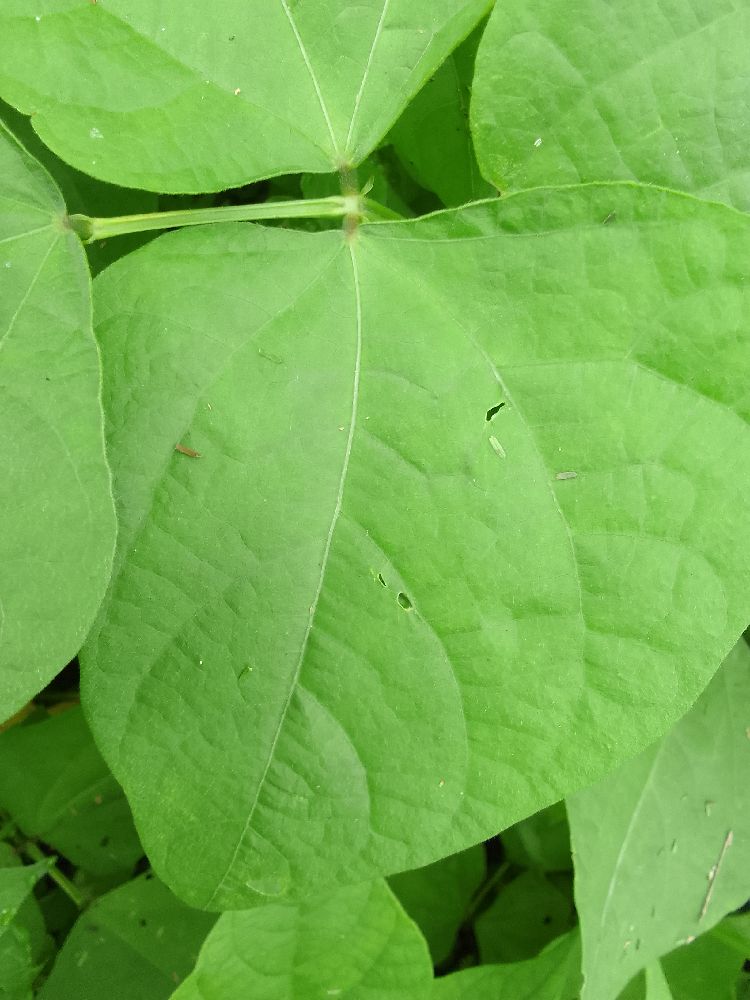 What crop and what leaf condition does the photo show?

common bean, healthy
